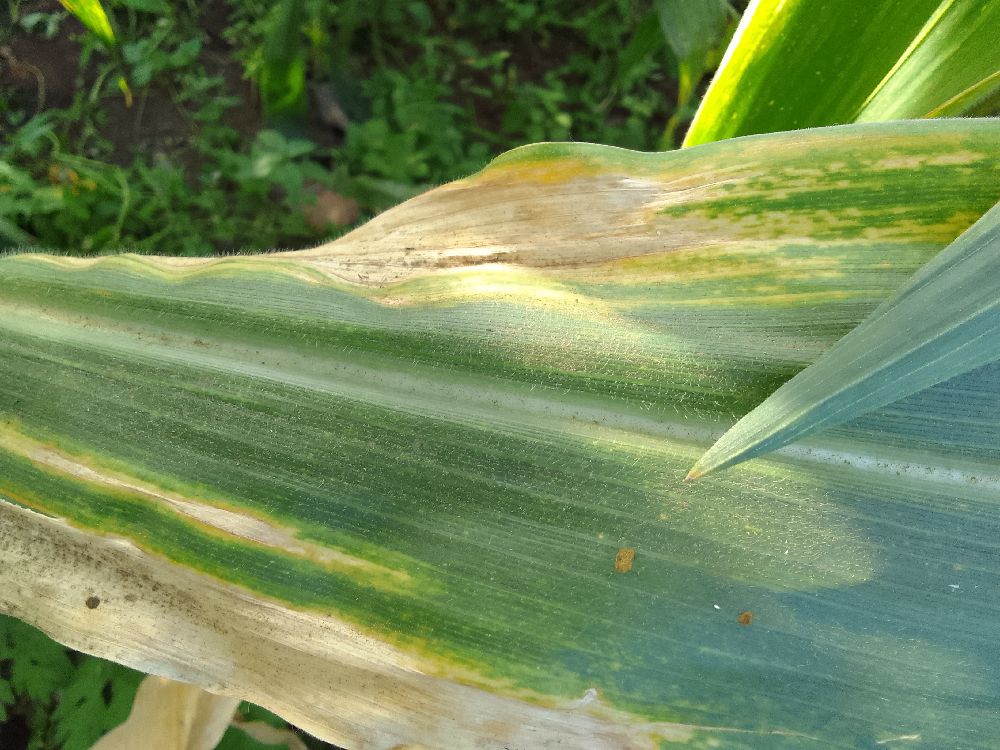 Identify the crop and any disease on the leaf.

maize, maize lethal necrosis
